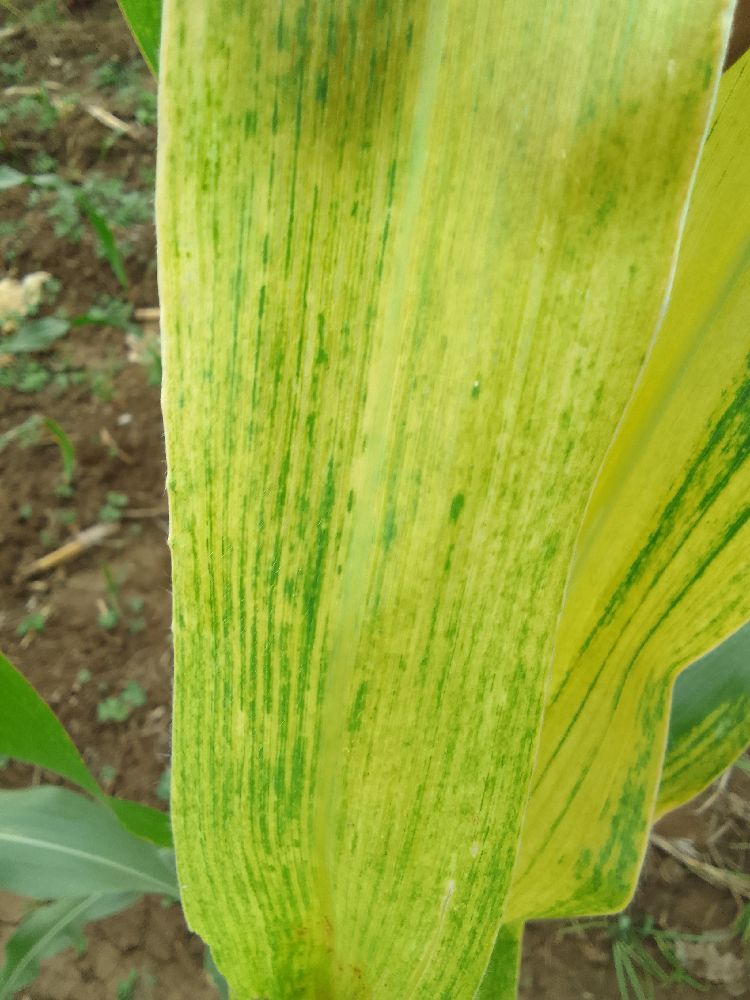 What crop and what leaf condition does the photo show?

maize, maize lethal necrosis
